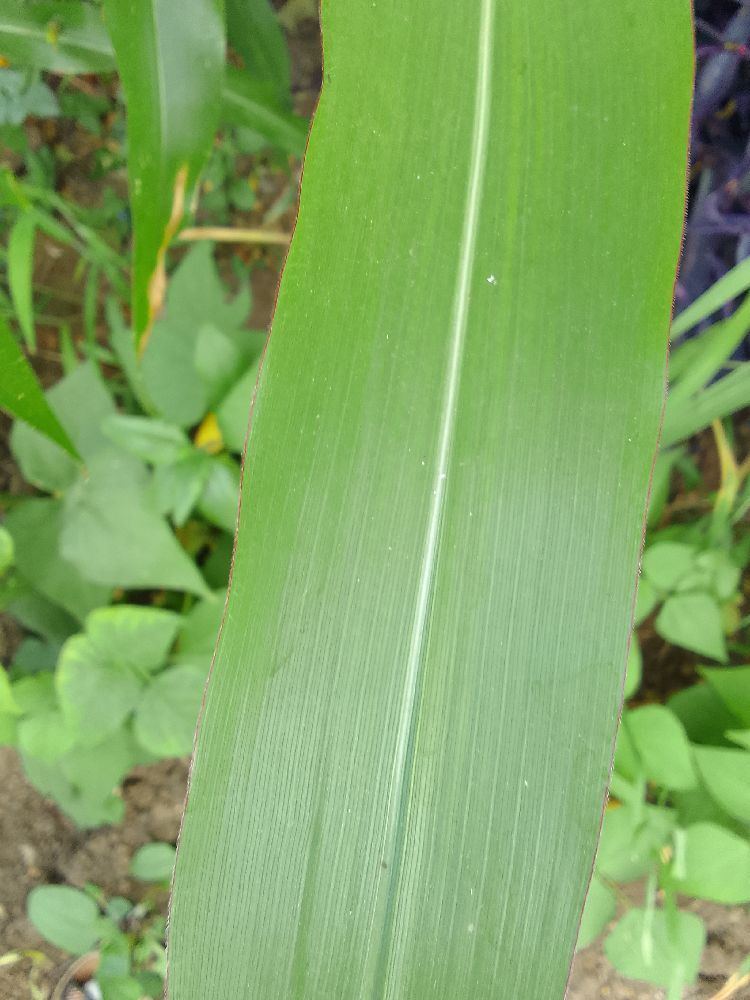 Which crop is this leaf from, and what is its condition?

maize, healthy
